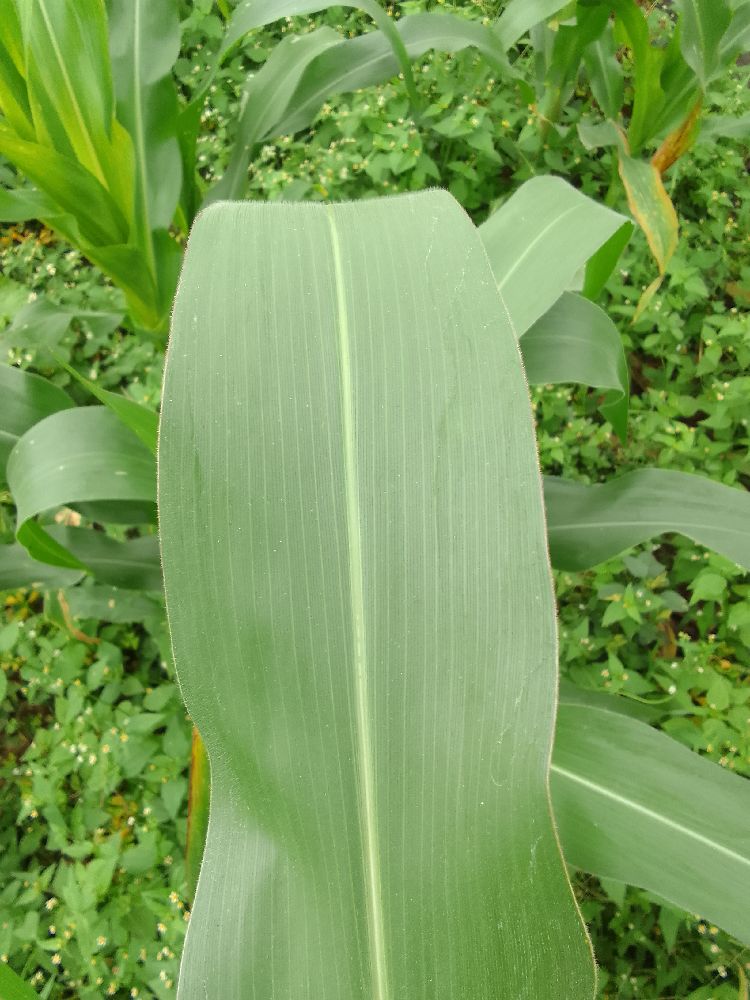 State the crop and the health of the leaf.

maize, healthy
